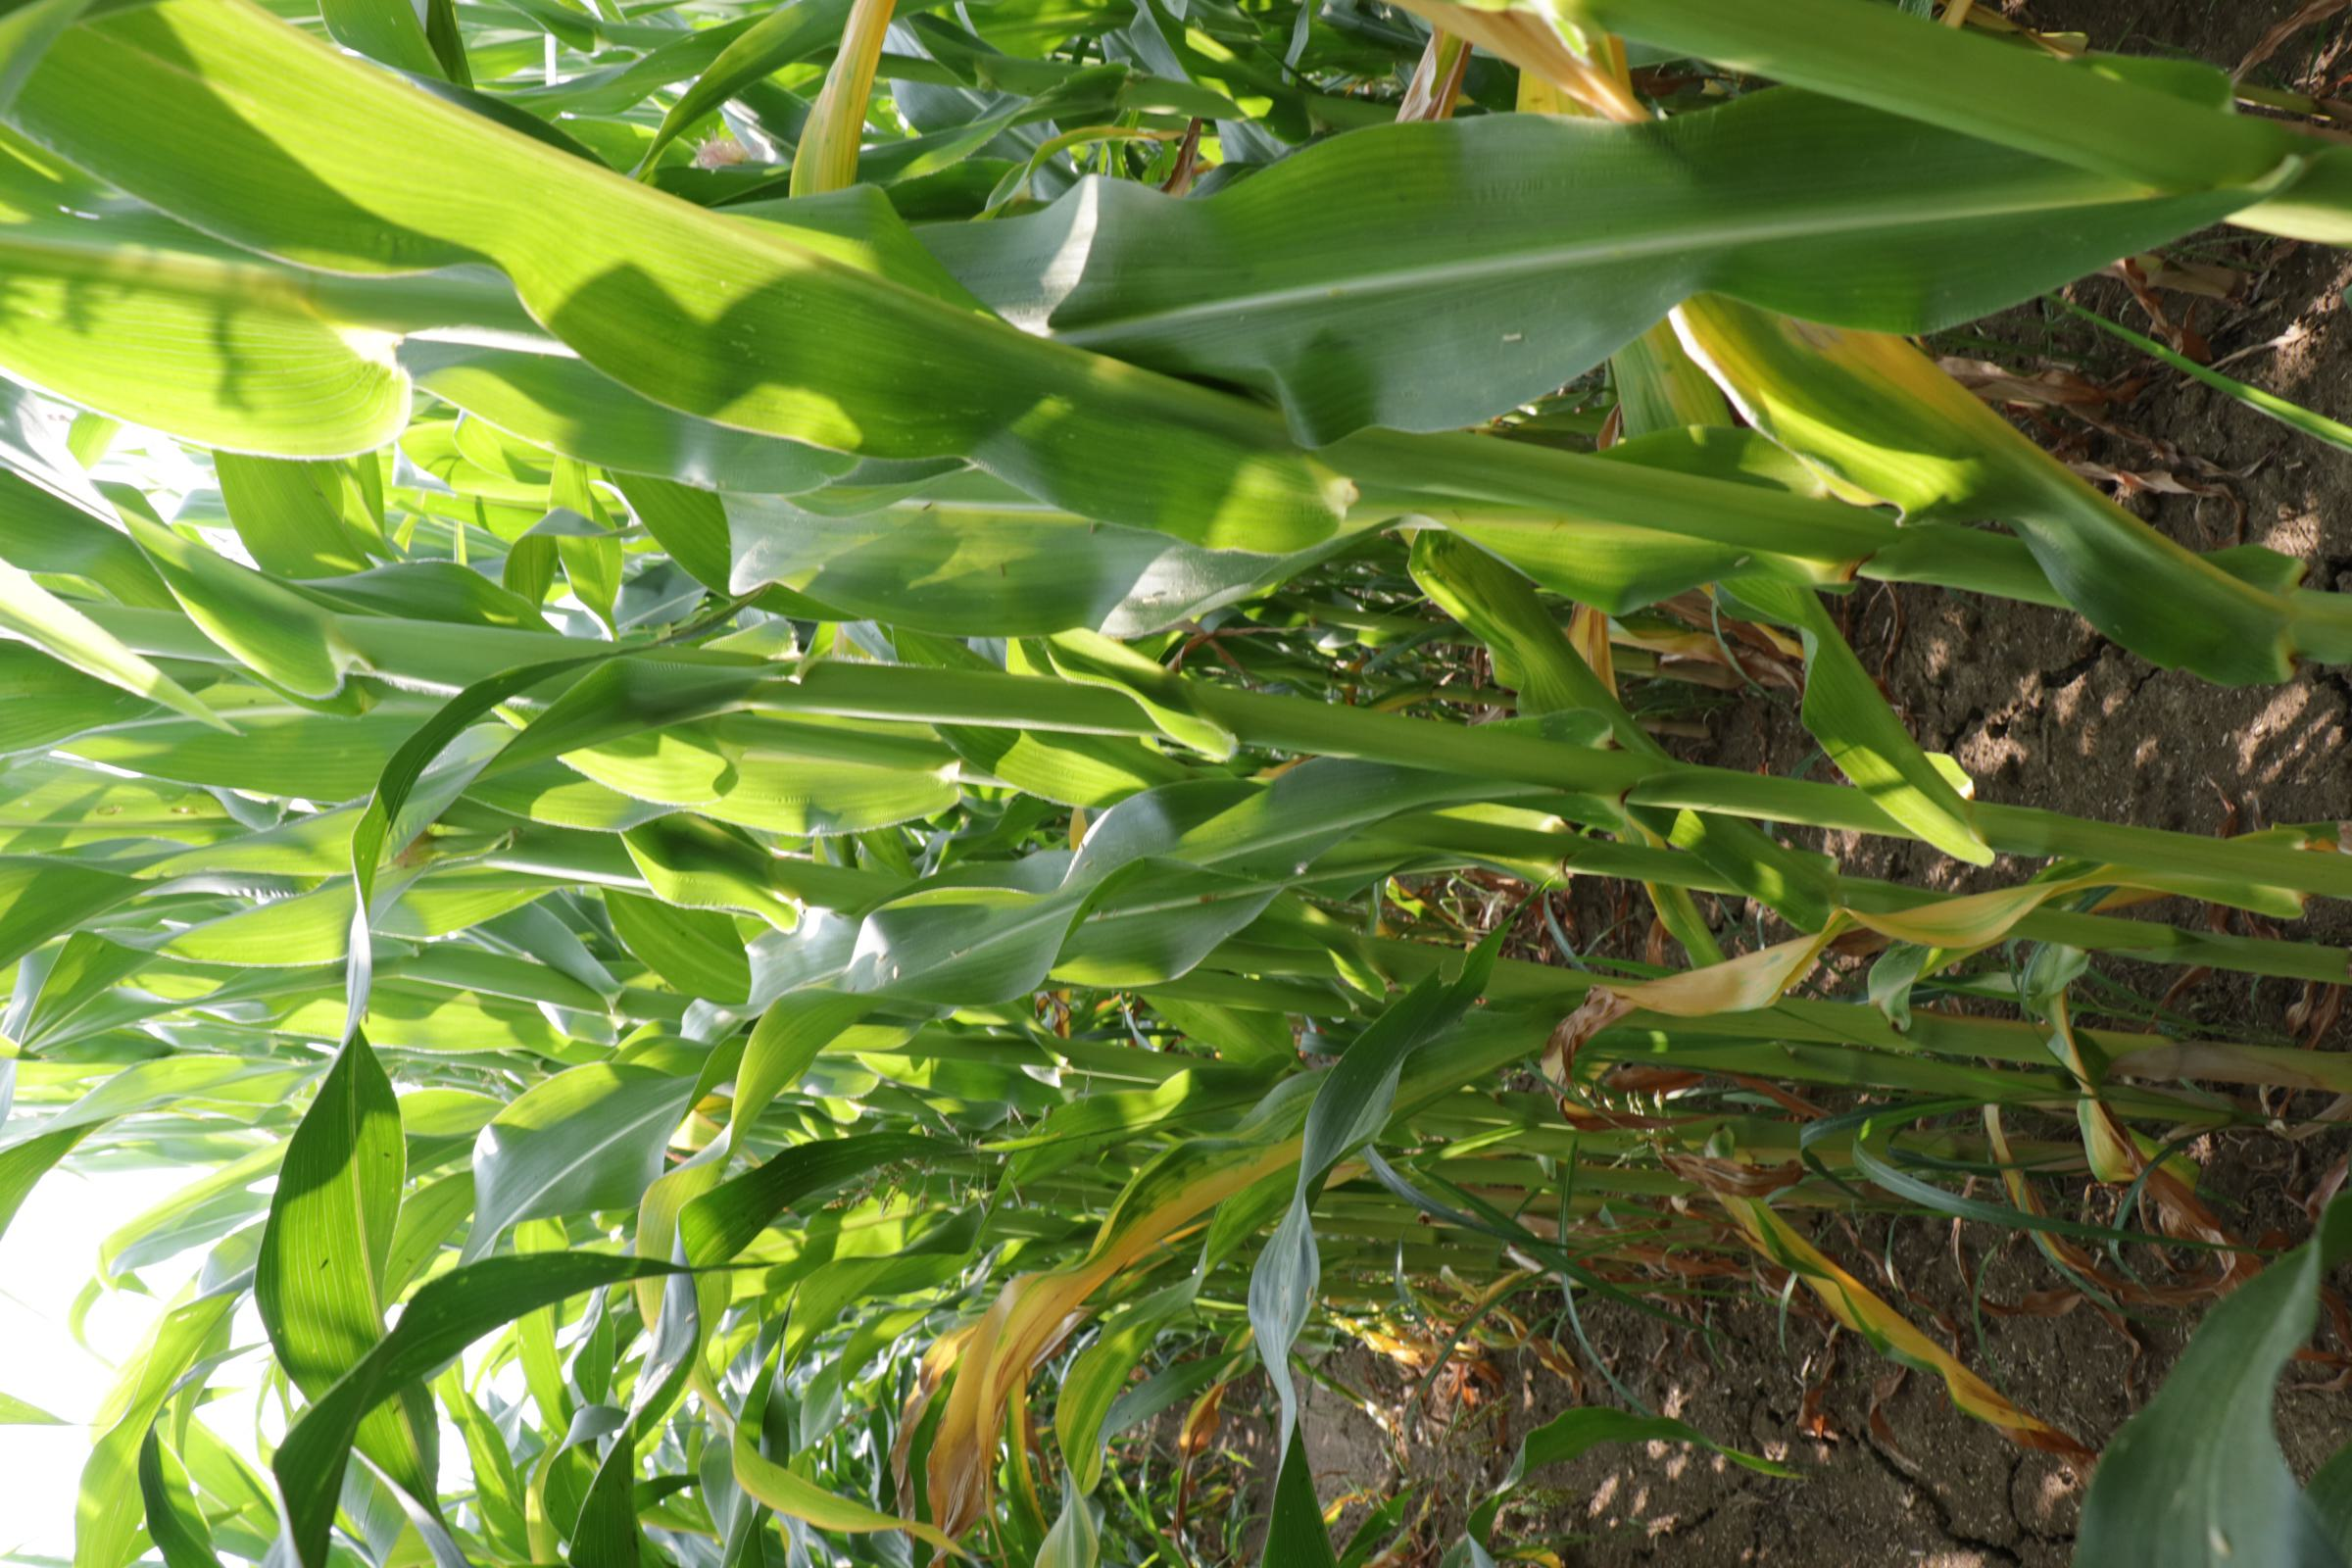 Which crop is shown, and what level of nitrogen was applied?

maize, full nitrogen fertilisation
